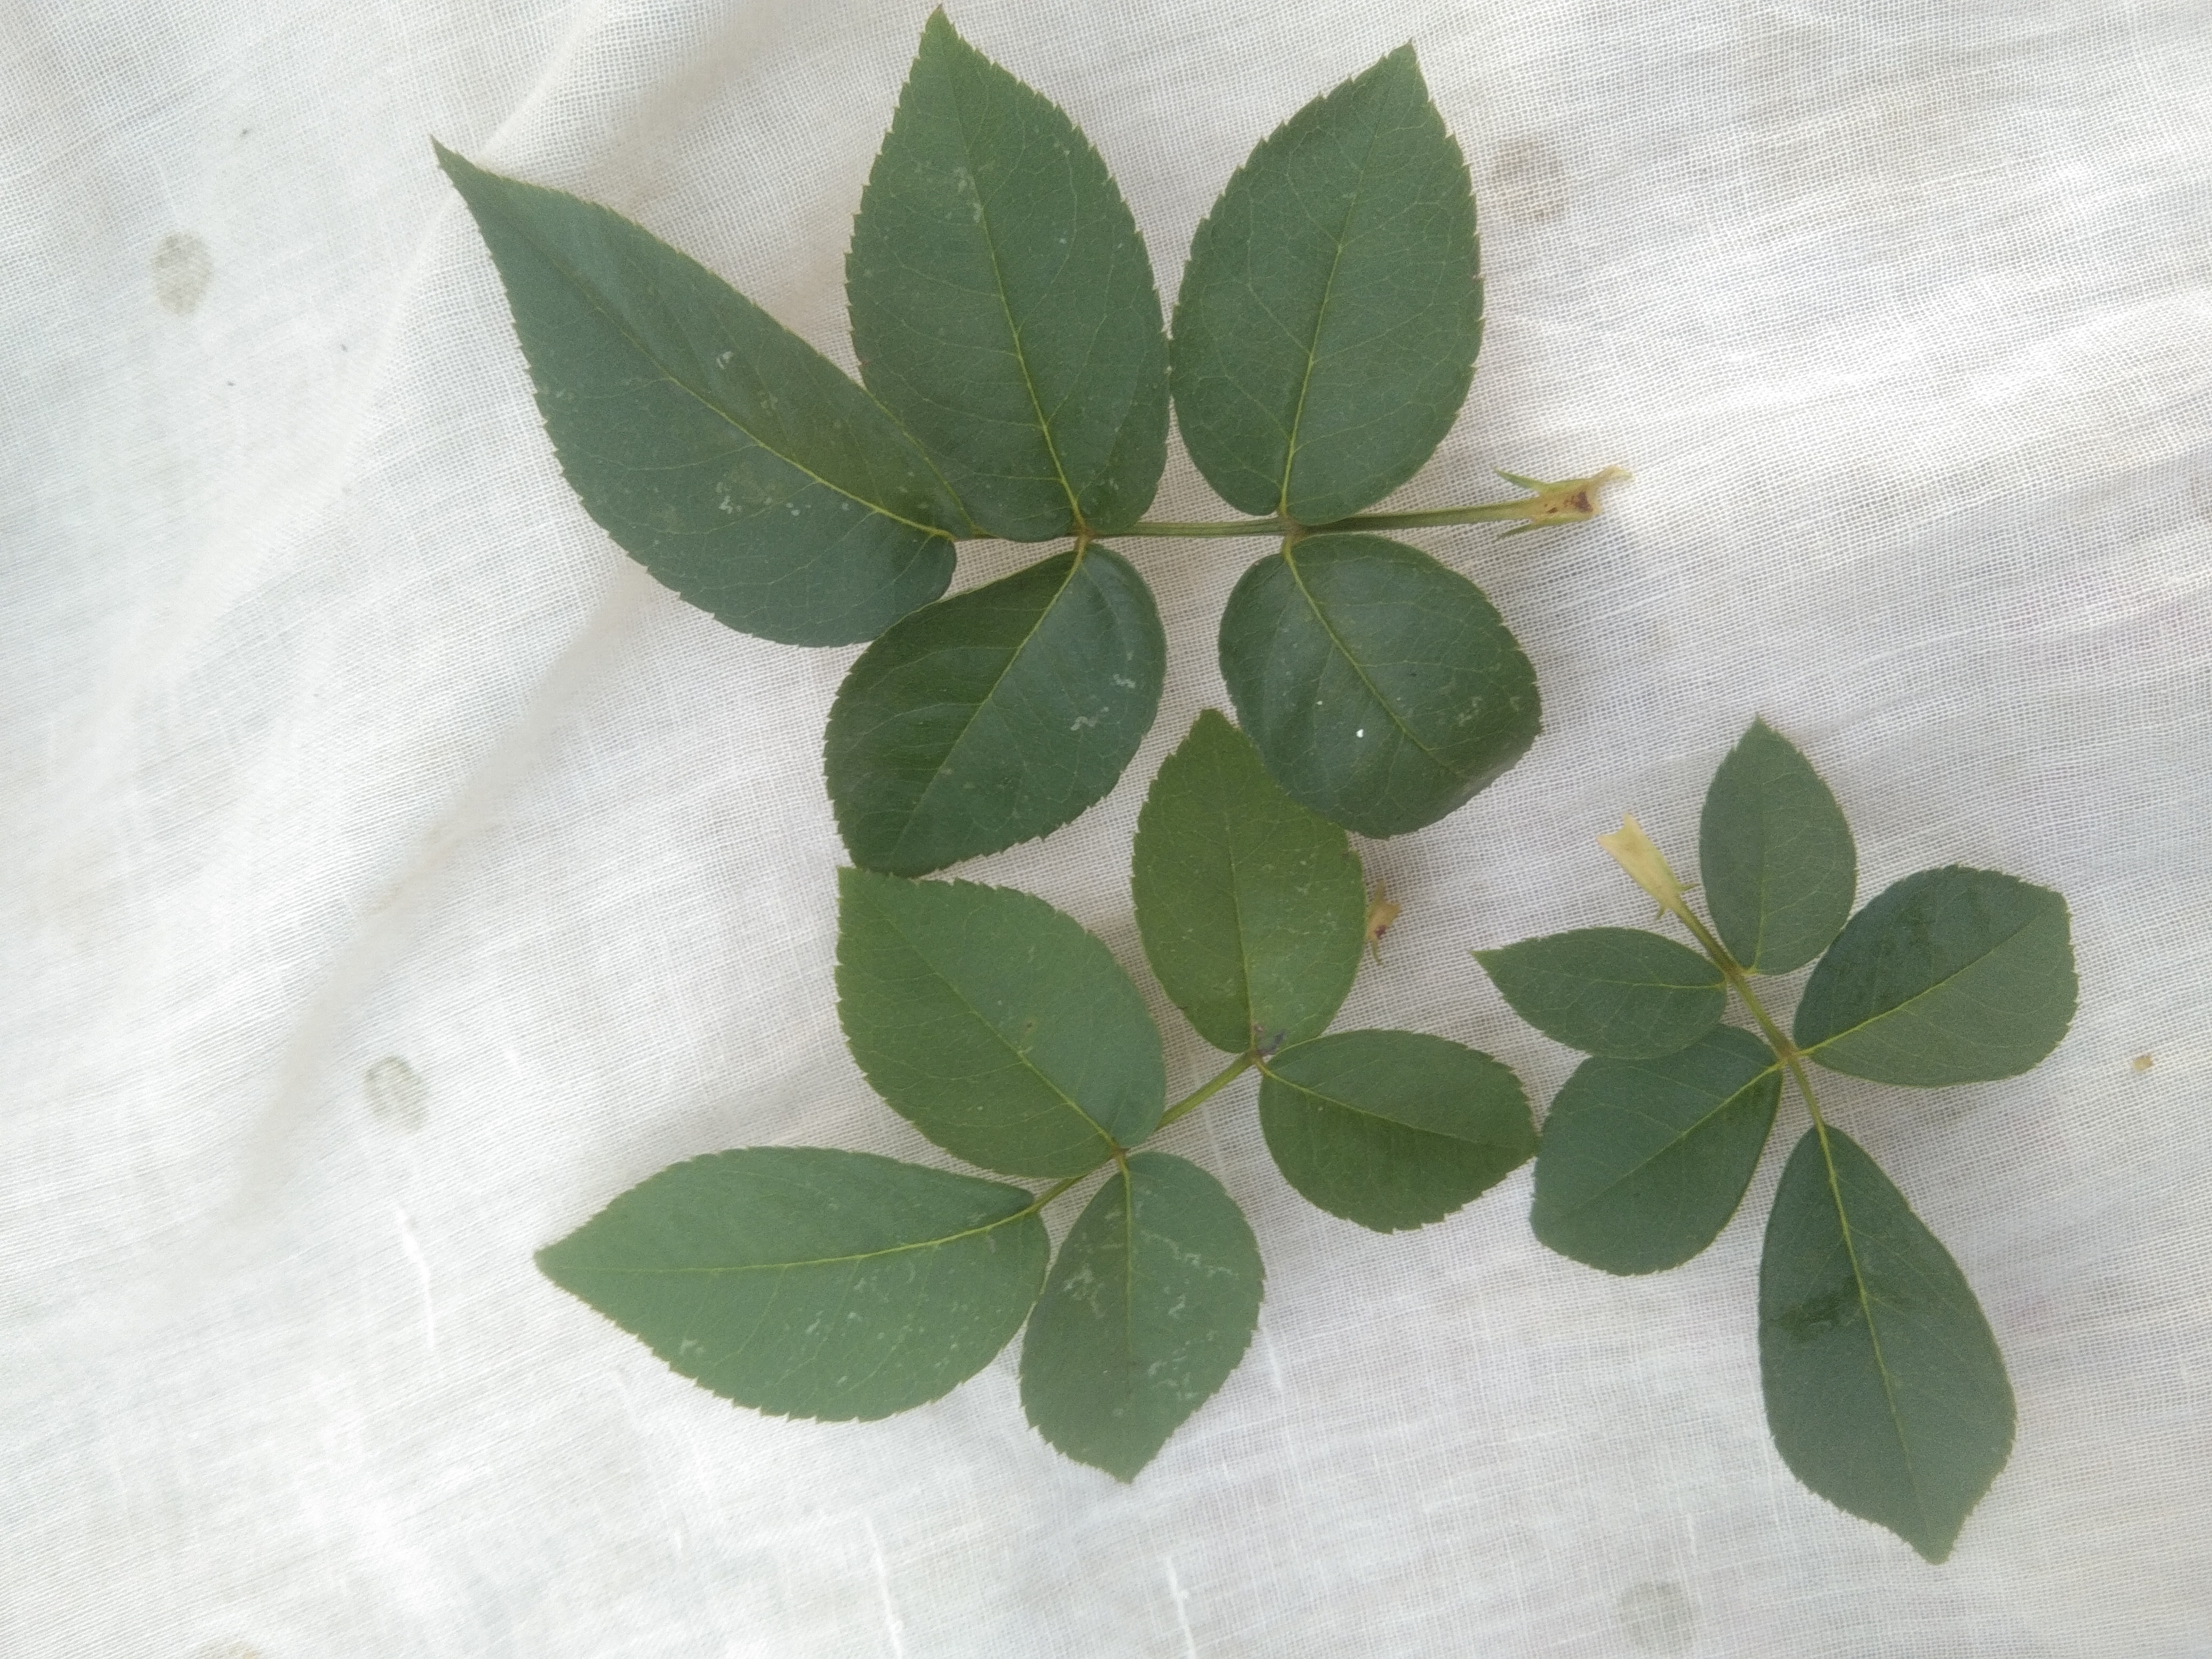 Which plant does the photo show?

rose
